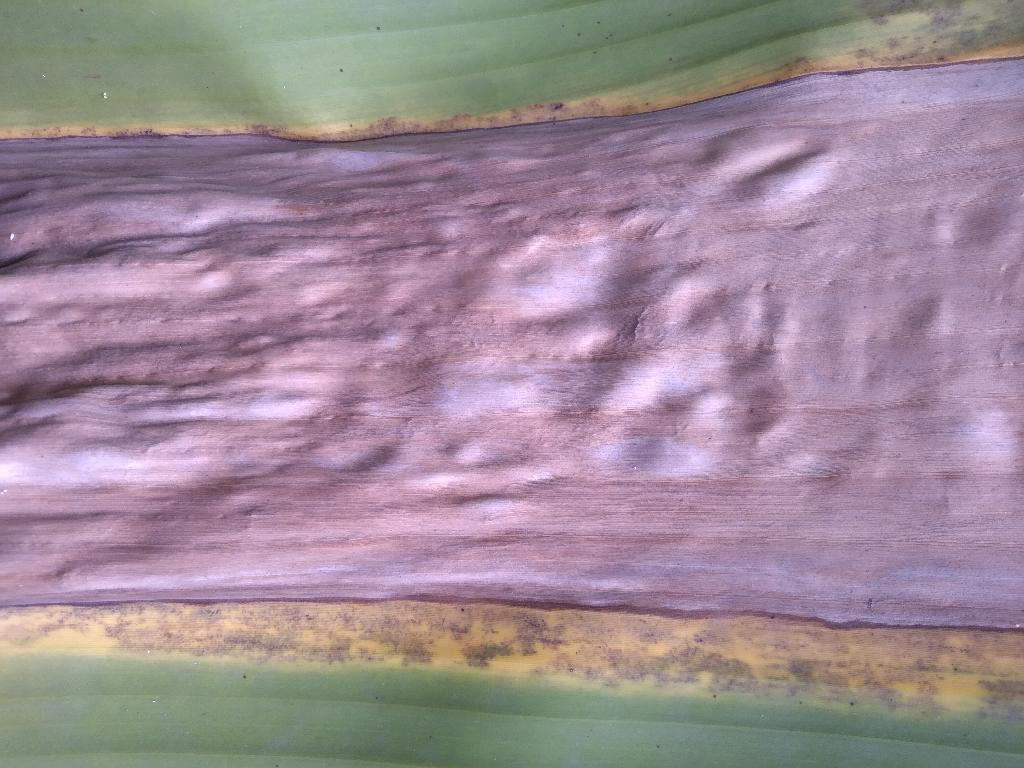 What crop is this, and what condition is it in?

banana, black sigatoka
